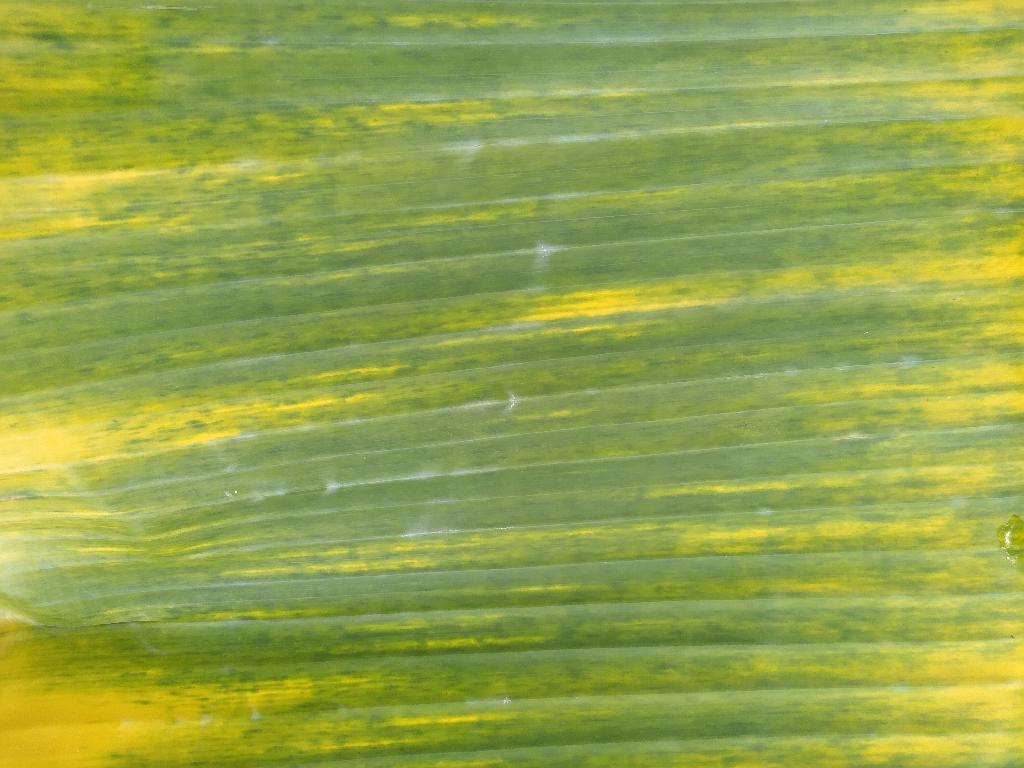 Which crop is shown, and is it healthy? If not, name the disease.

banana, fusarium wilt race 1
